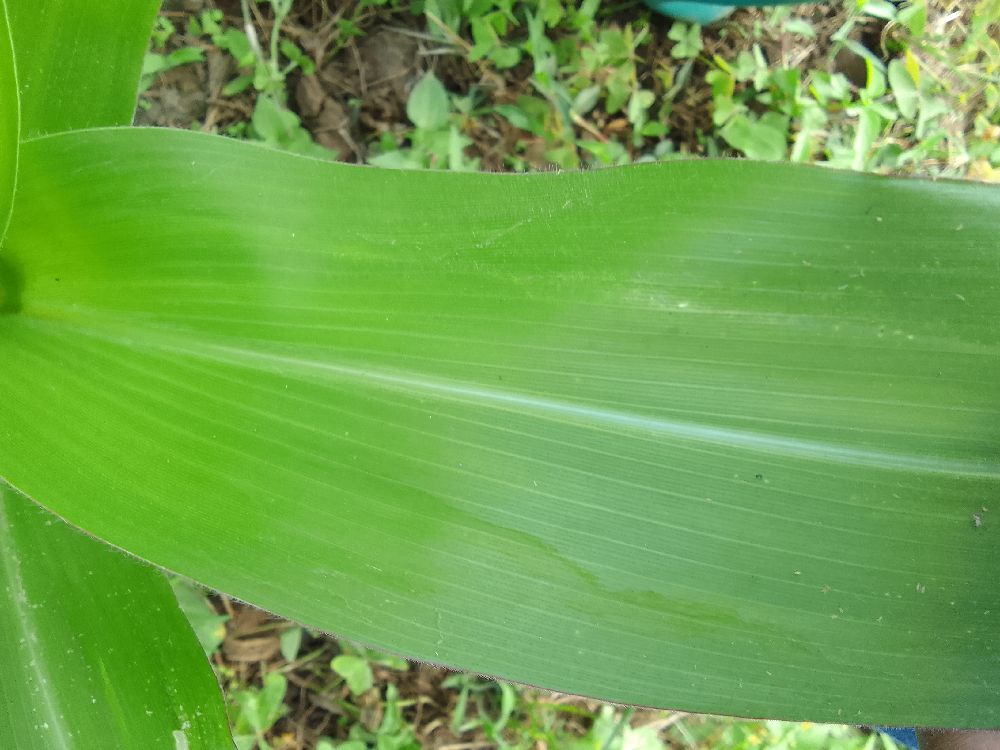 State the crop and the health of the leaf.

maize, healthy
